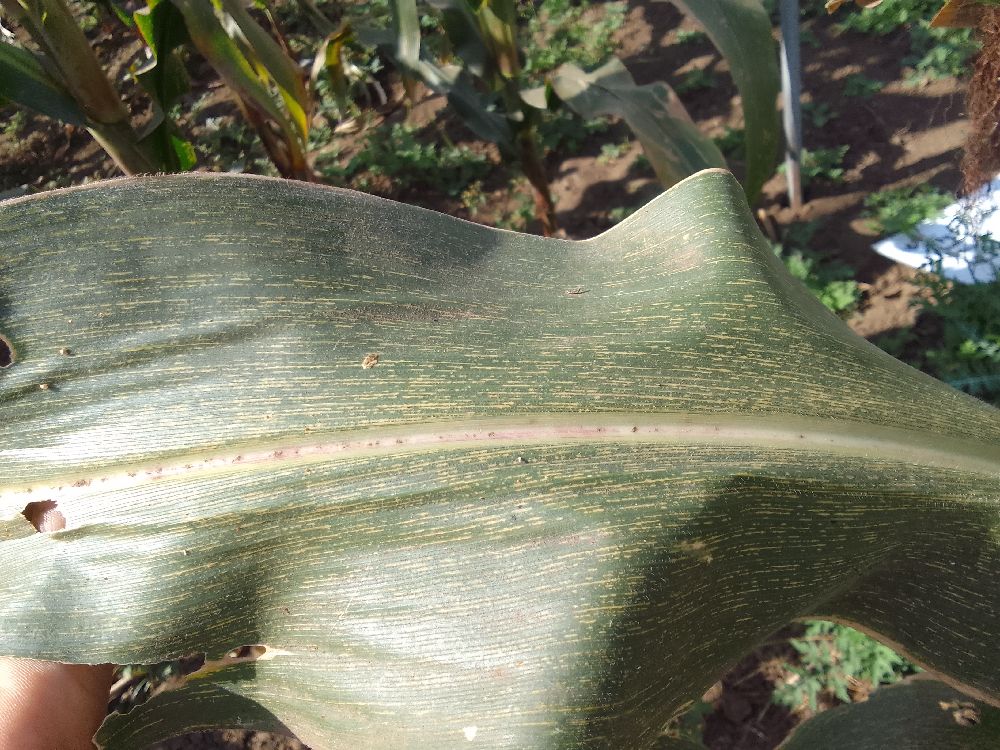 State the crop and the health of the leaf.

maize, maize streak virus
